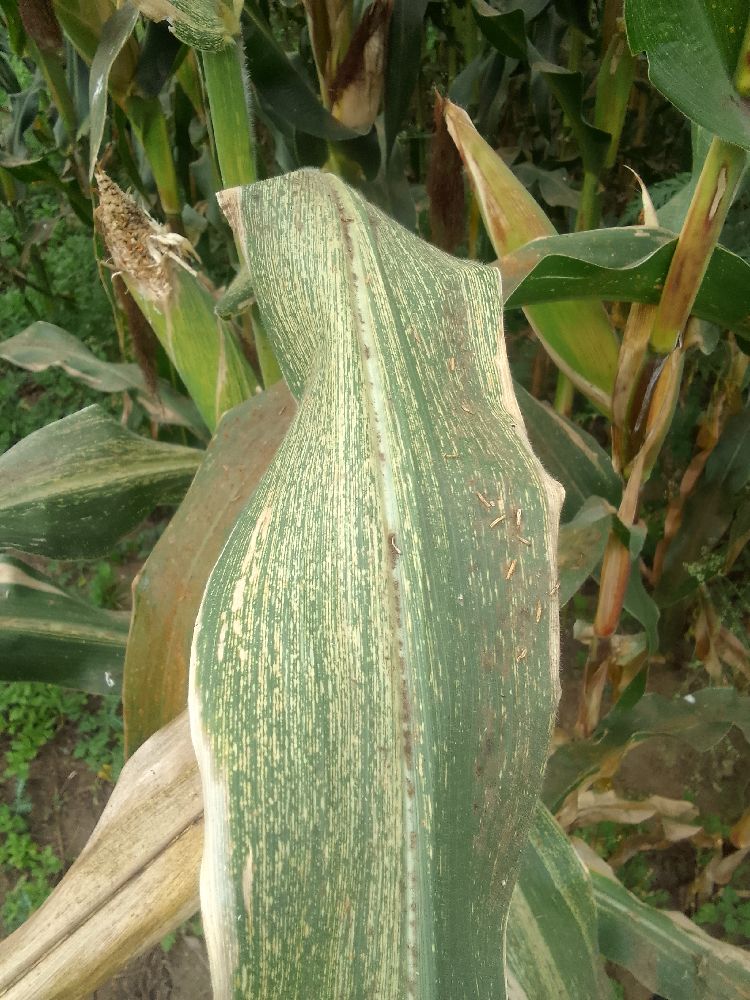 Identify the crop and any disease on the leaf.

maize, maize streak virus
